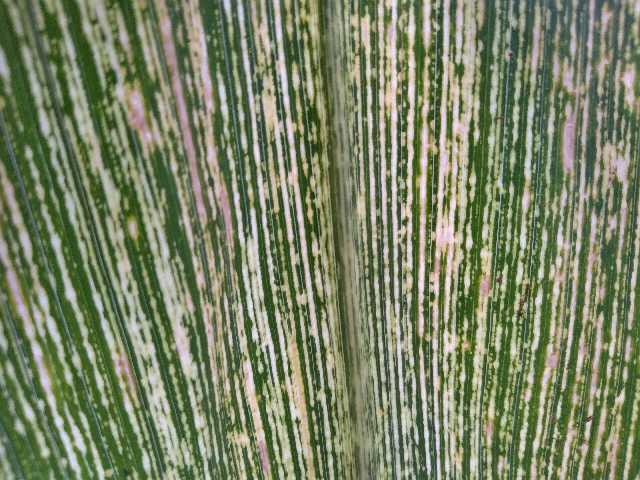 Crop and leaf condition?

maize, maize streak virus
